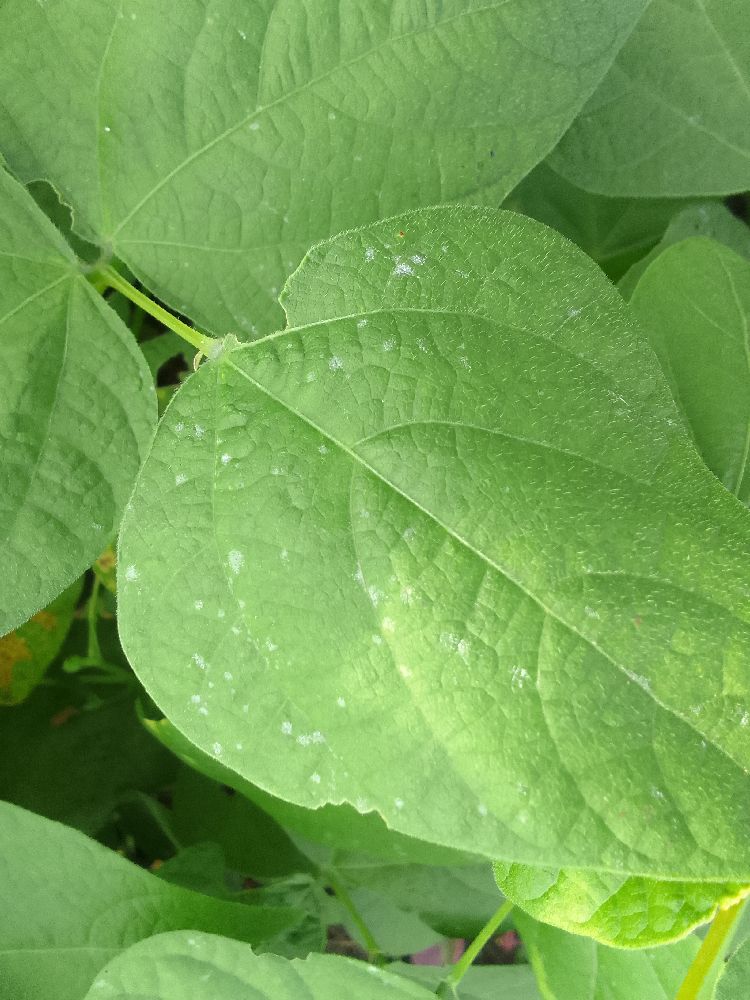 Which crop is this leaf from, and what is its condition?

common bean, healthy
